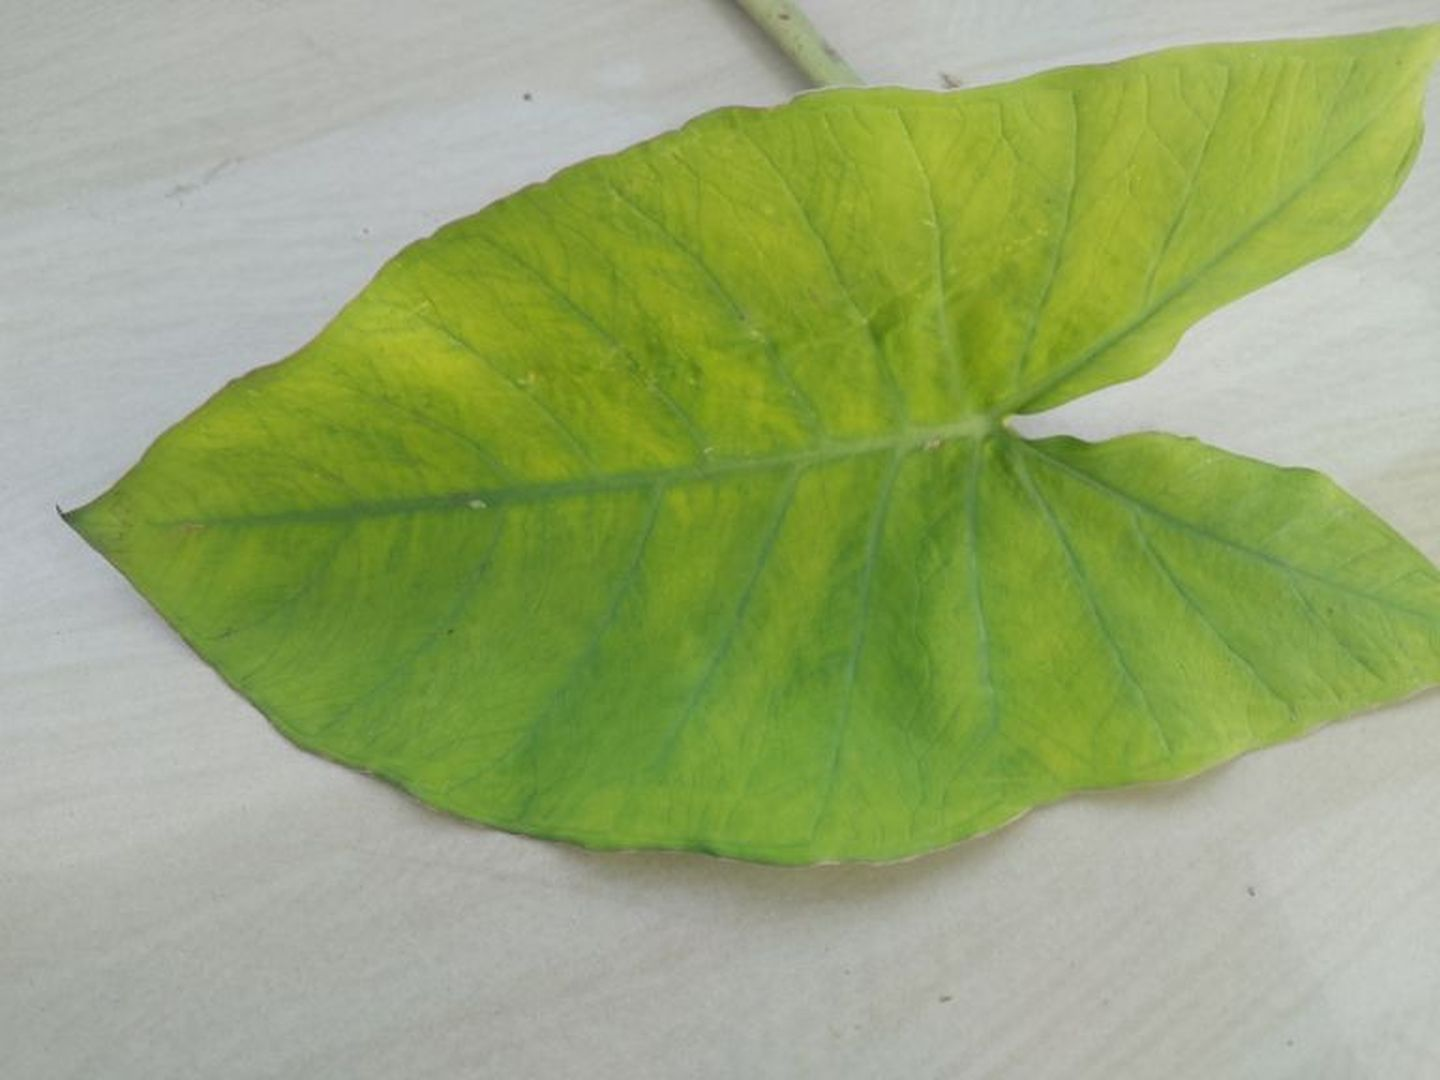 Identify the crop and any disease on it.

taro, mosaic
